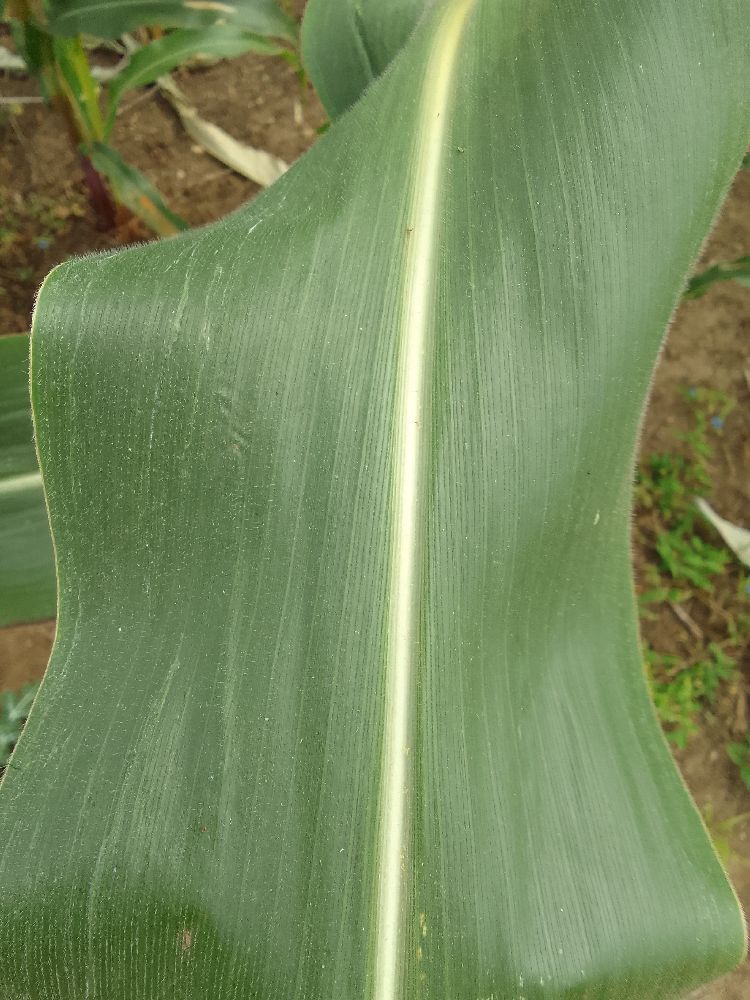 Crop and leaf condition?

maize, healthy
